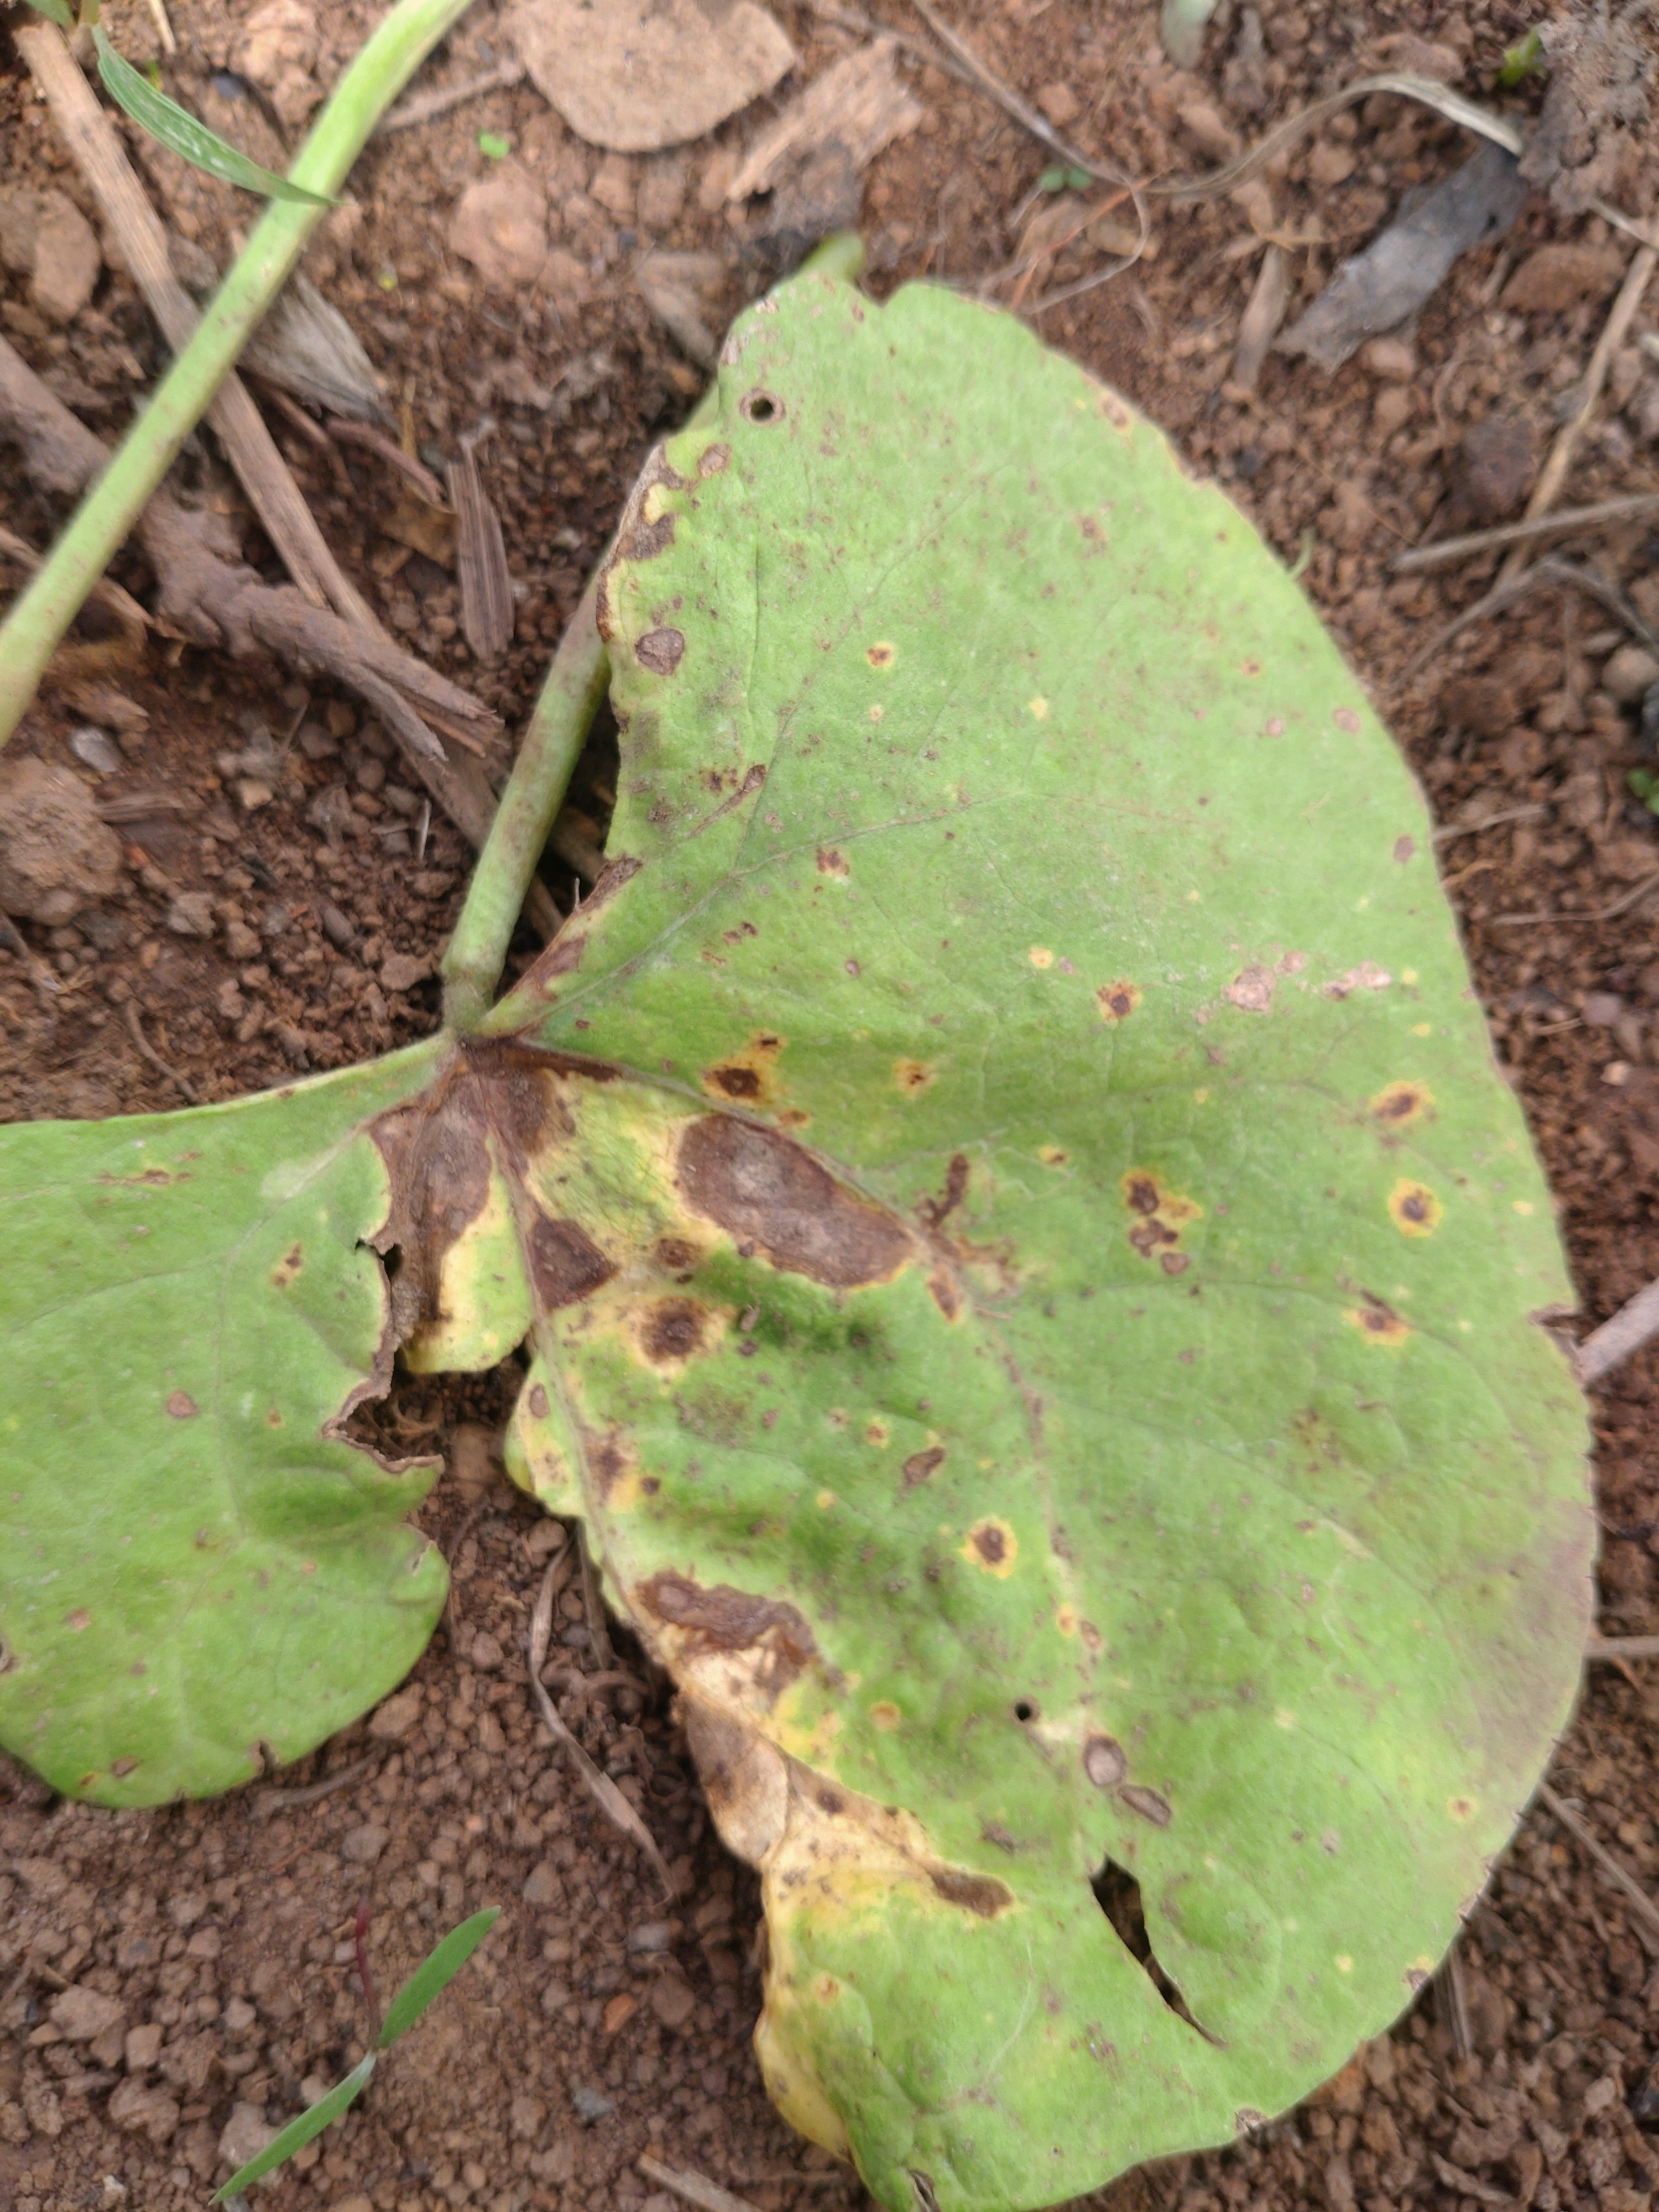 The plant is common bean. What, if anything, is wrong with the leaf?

rust
